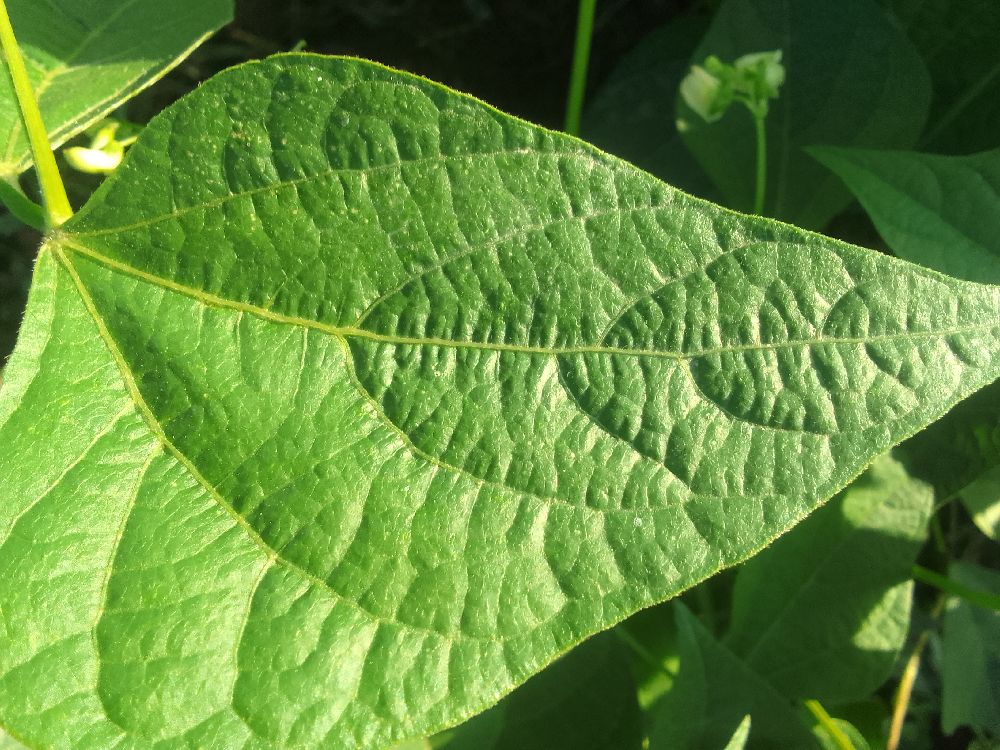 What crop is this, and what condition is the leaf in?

common bean, healthy
